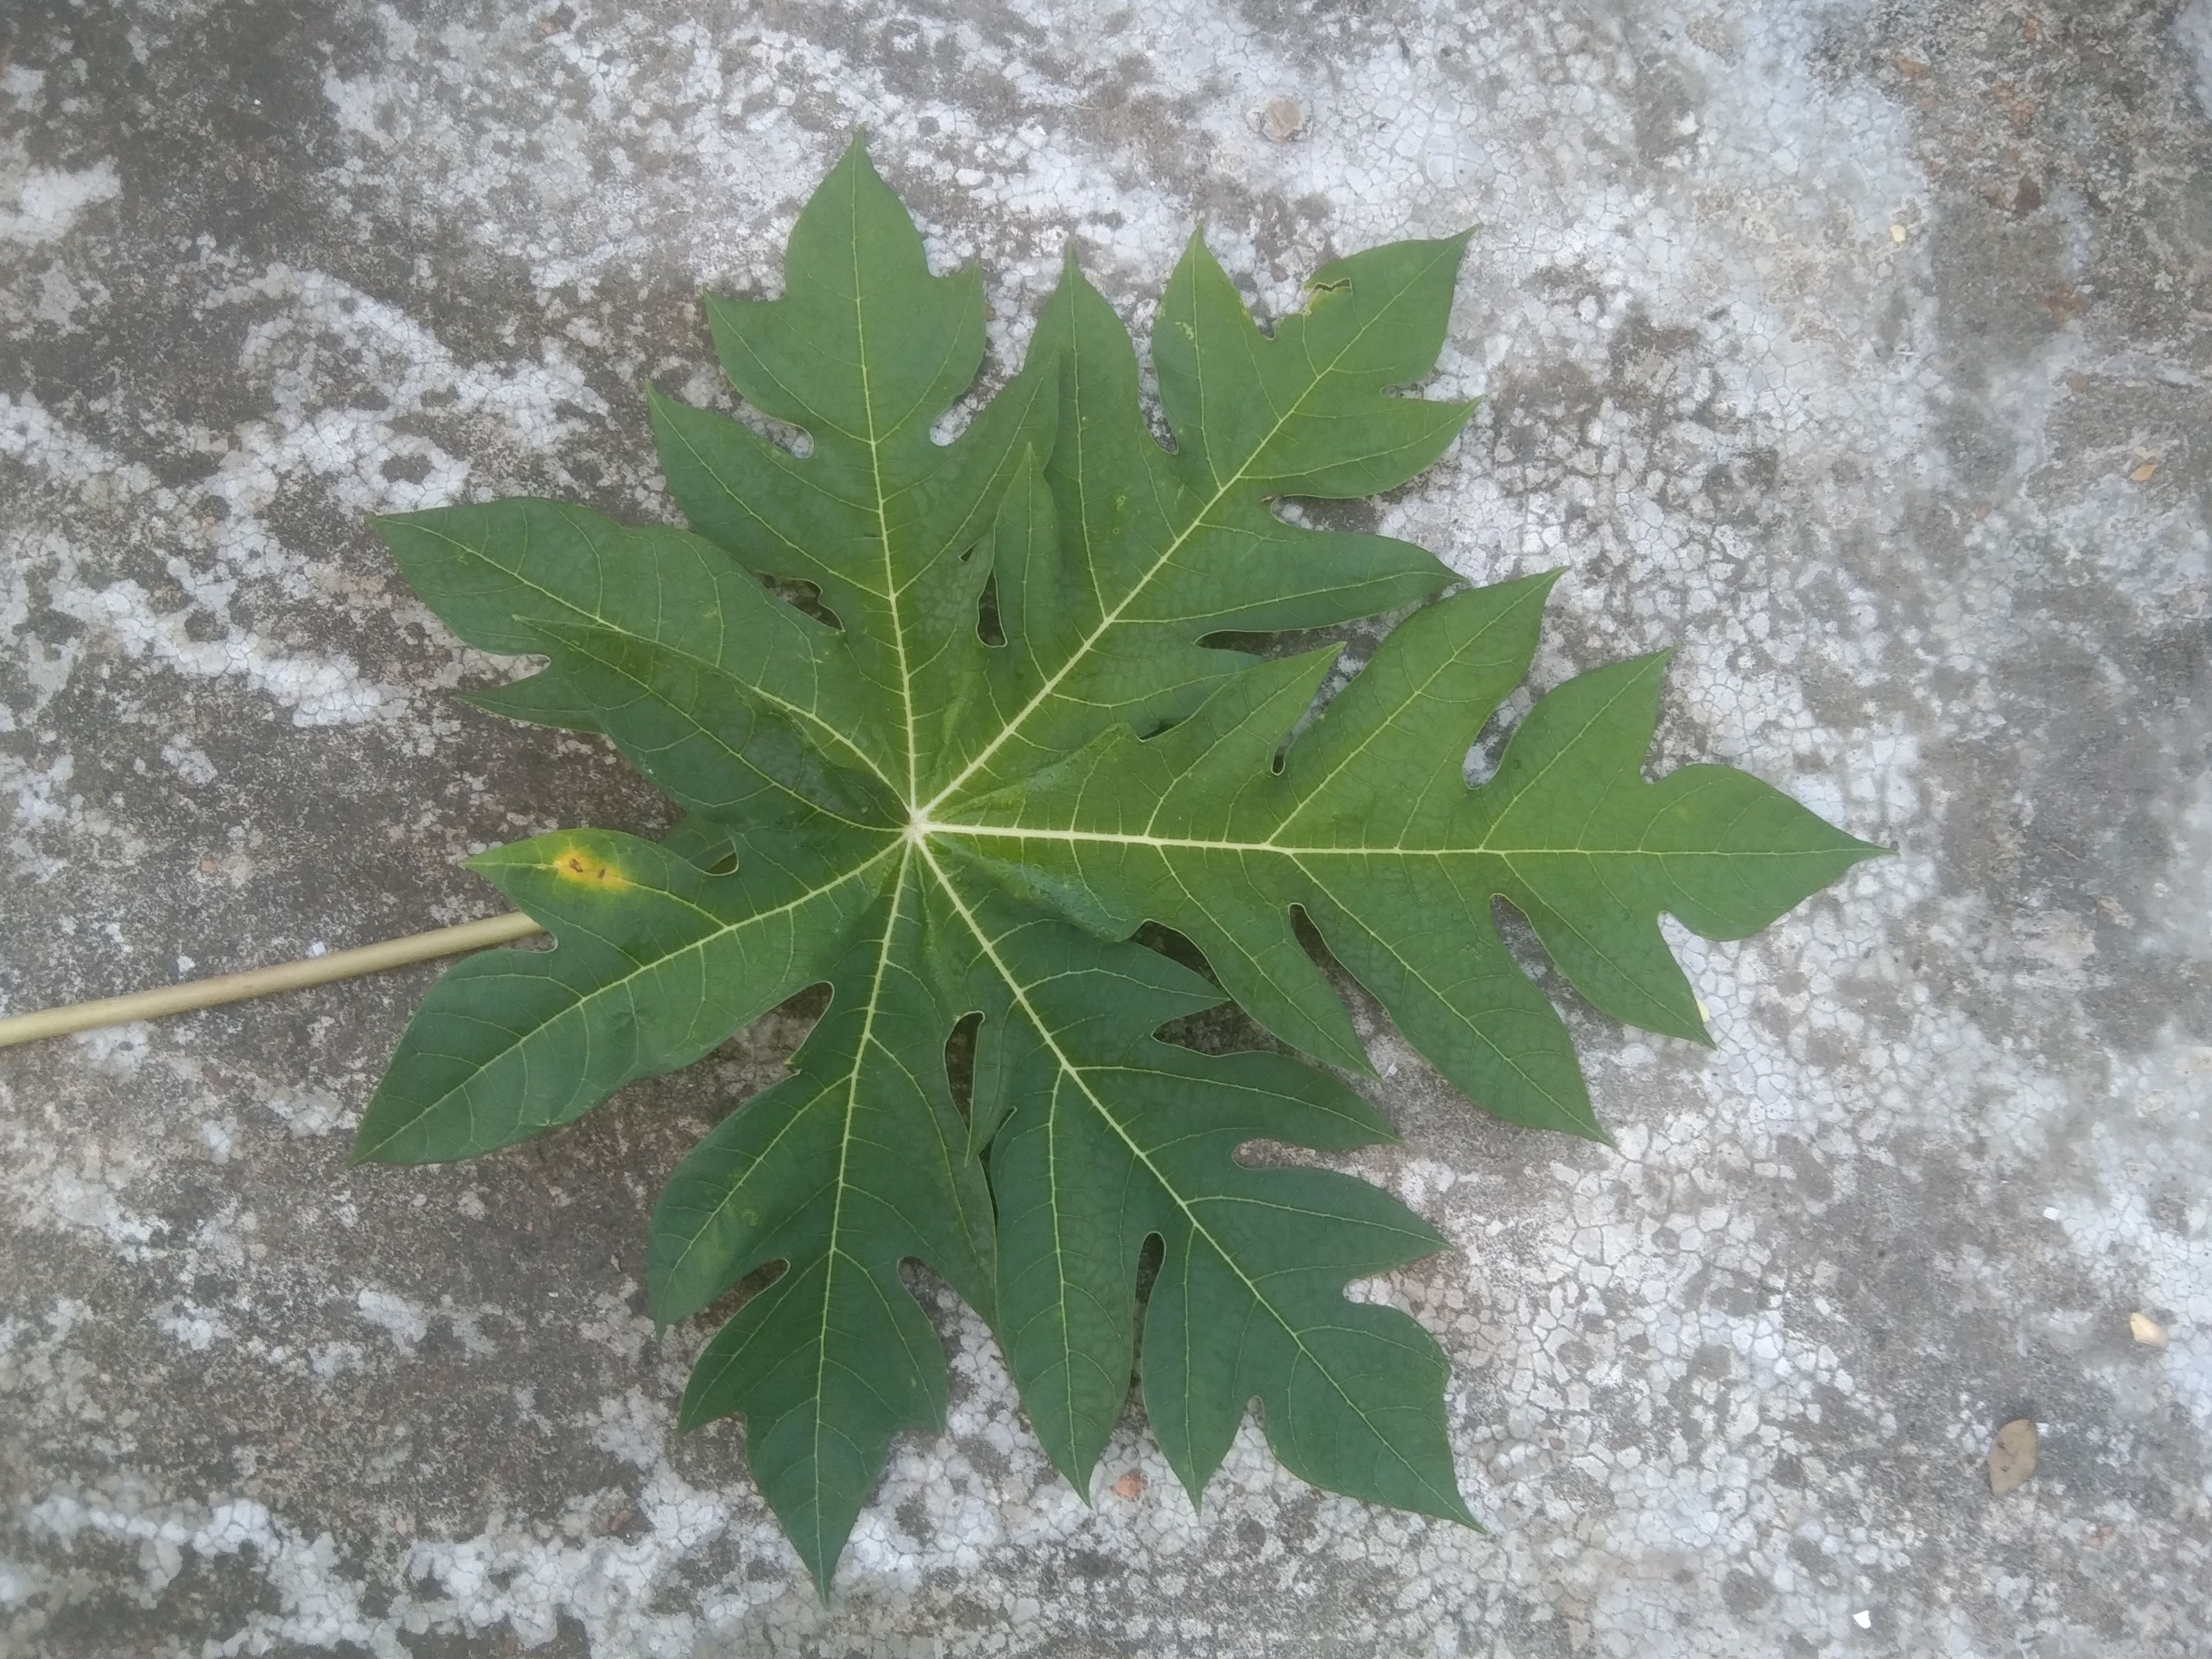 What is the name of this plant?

papaya
